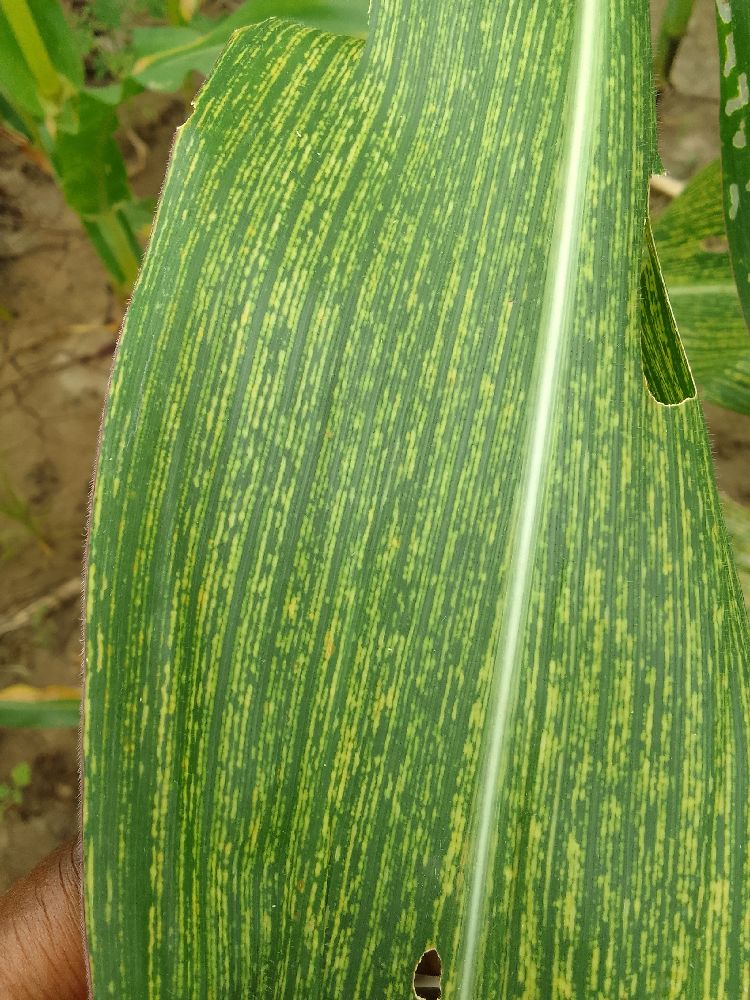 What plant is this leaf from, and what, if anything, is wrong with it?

maize, maize streak virus
